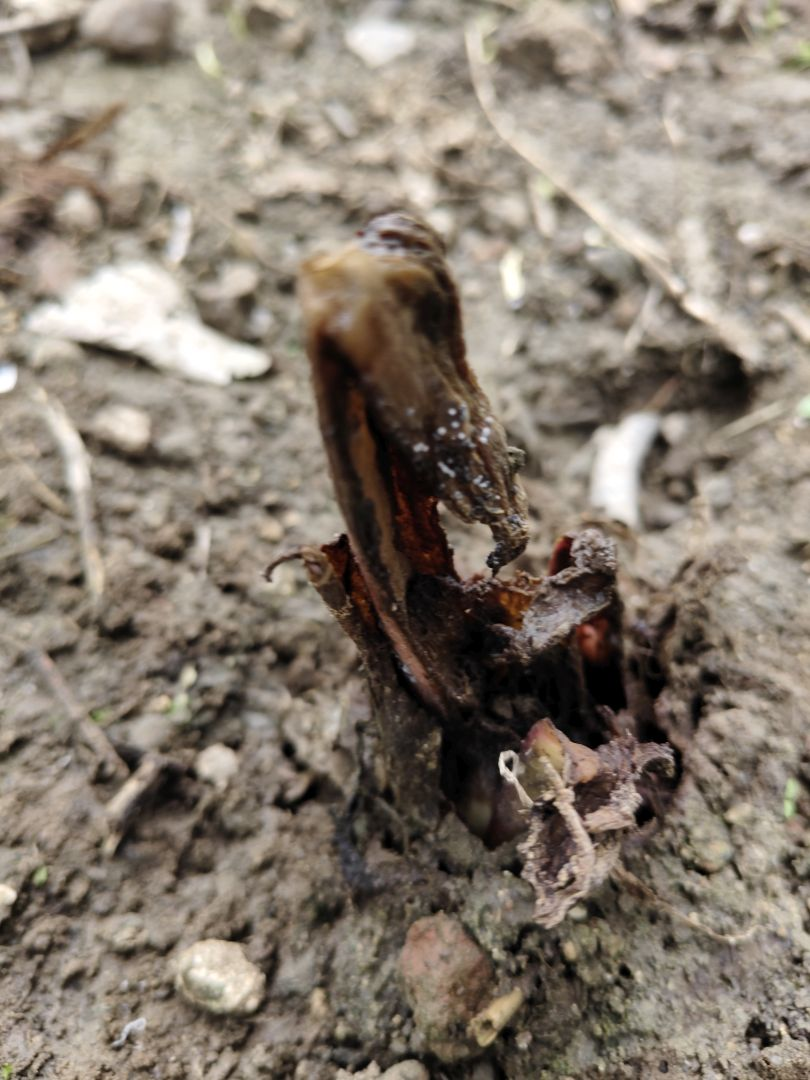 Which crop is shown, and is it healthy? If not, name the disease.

taro, root rot
